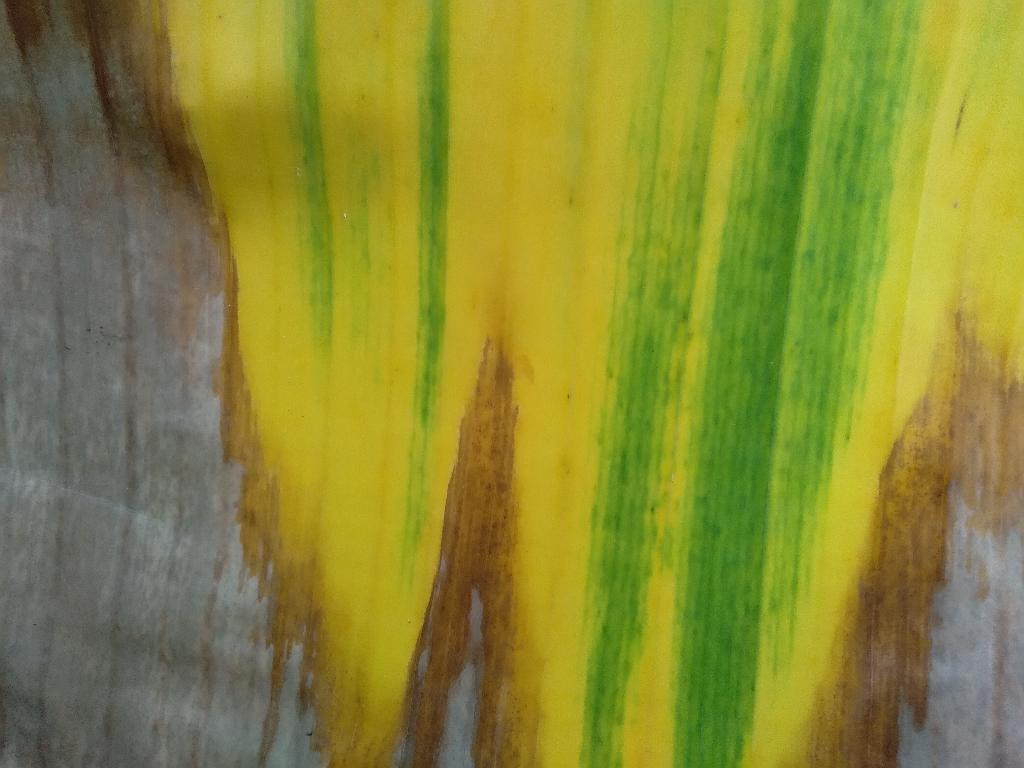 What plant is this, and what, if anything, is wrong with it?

banana, fusarium wilt race 1
